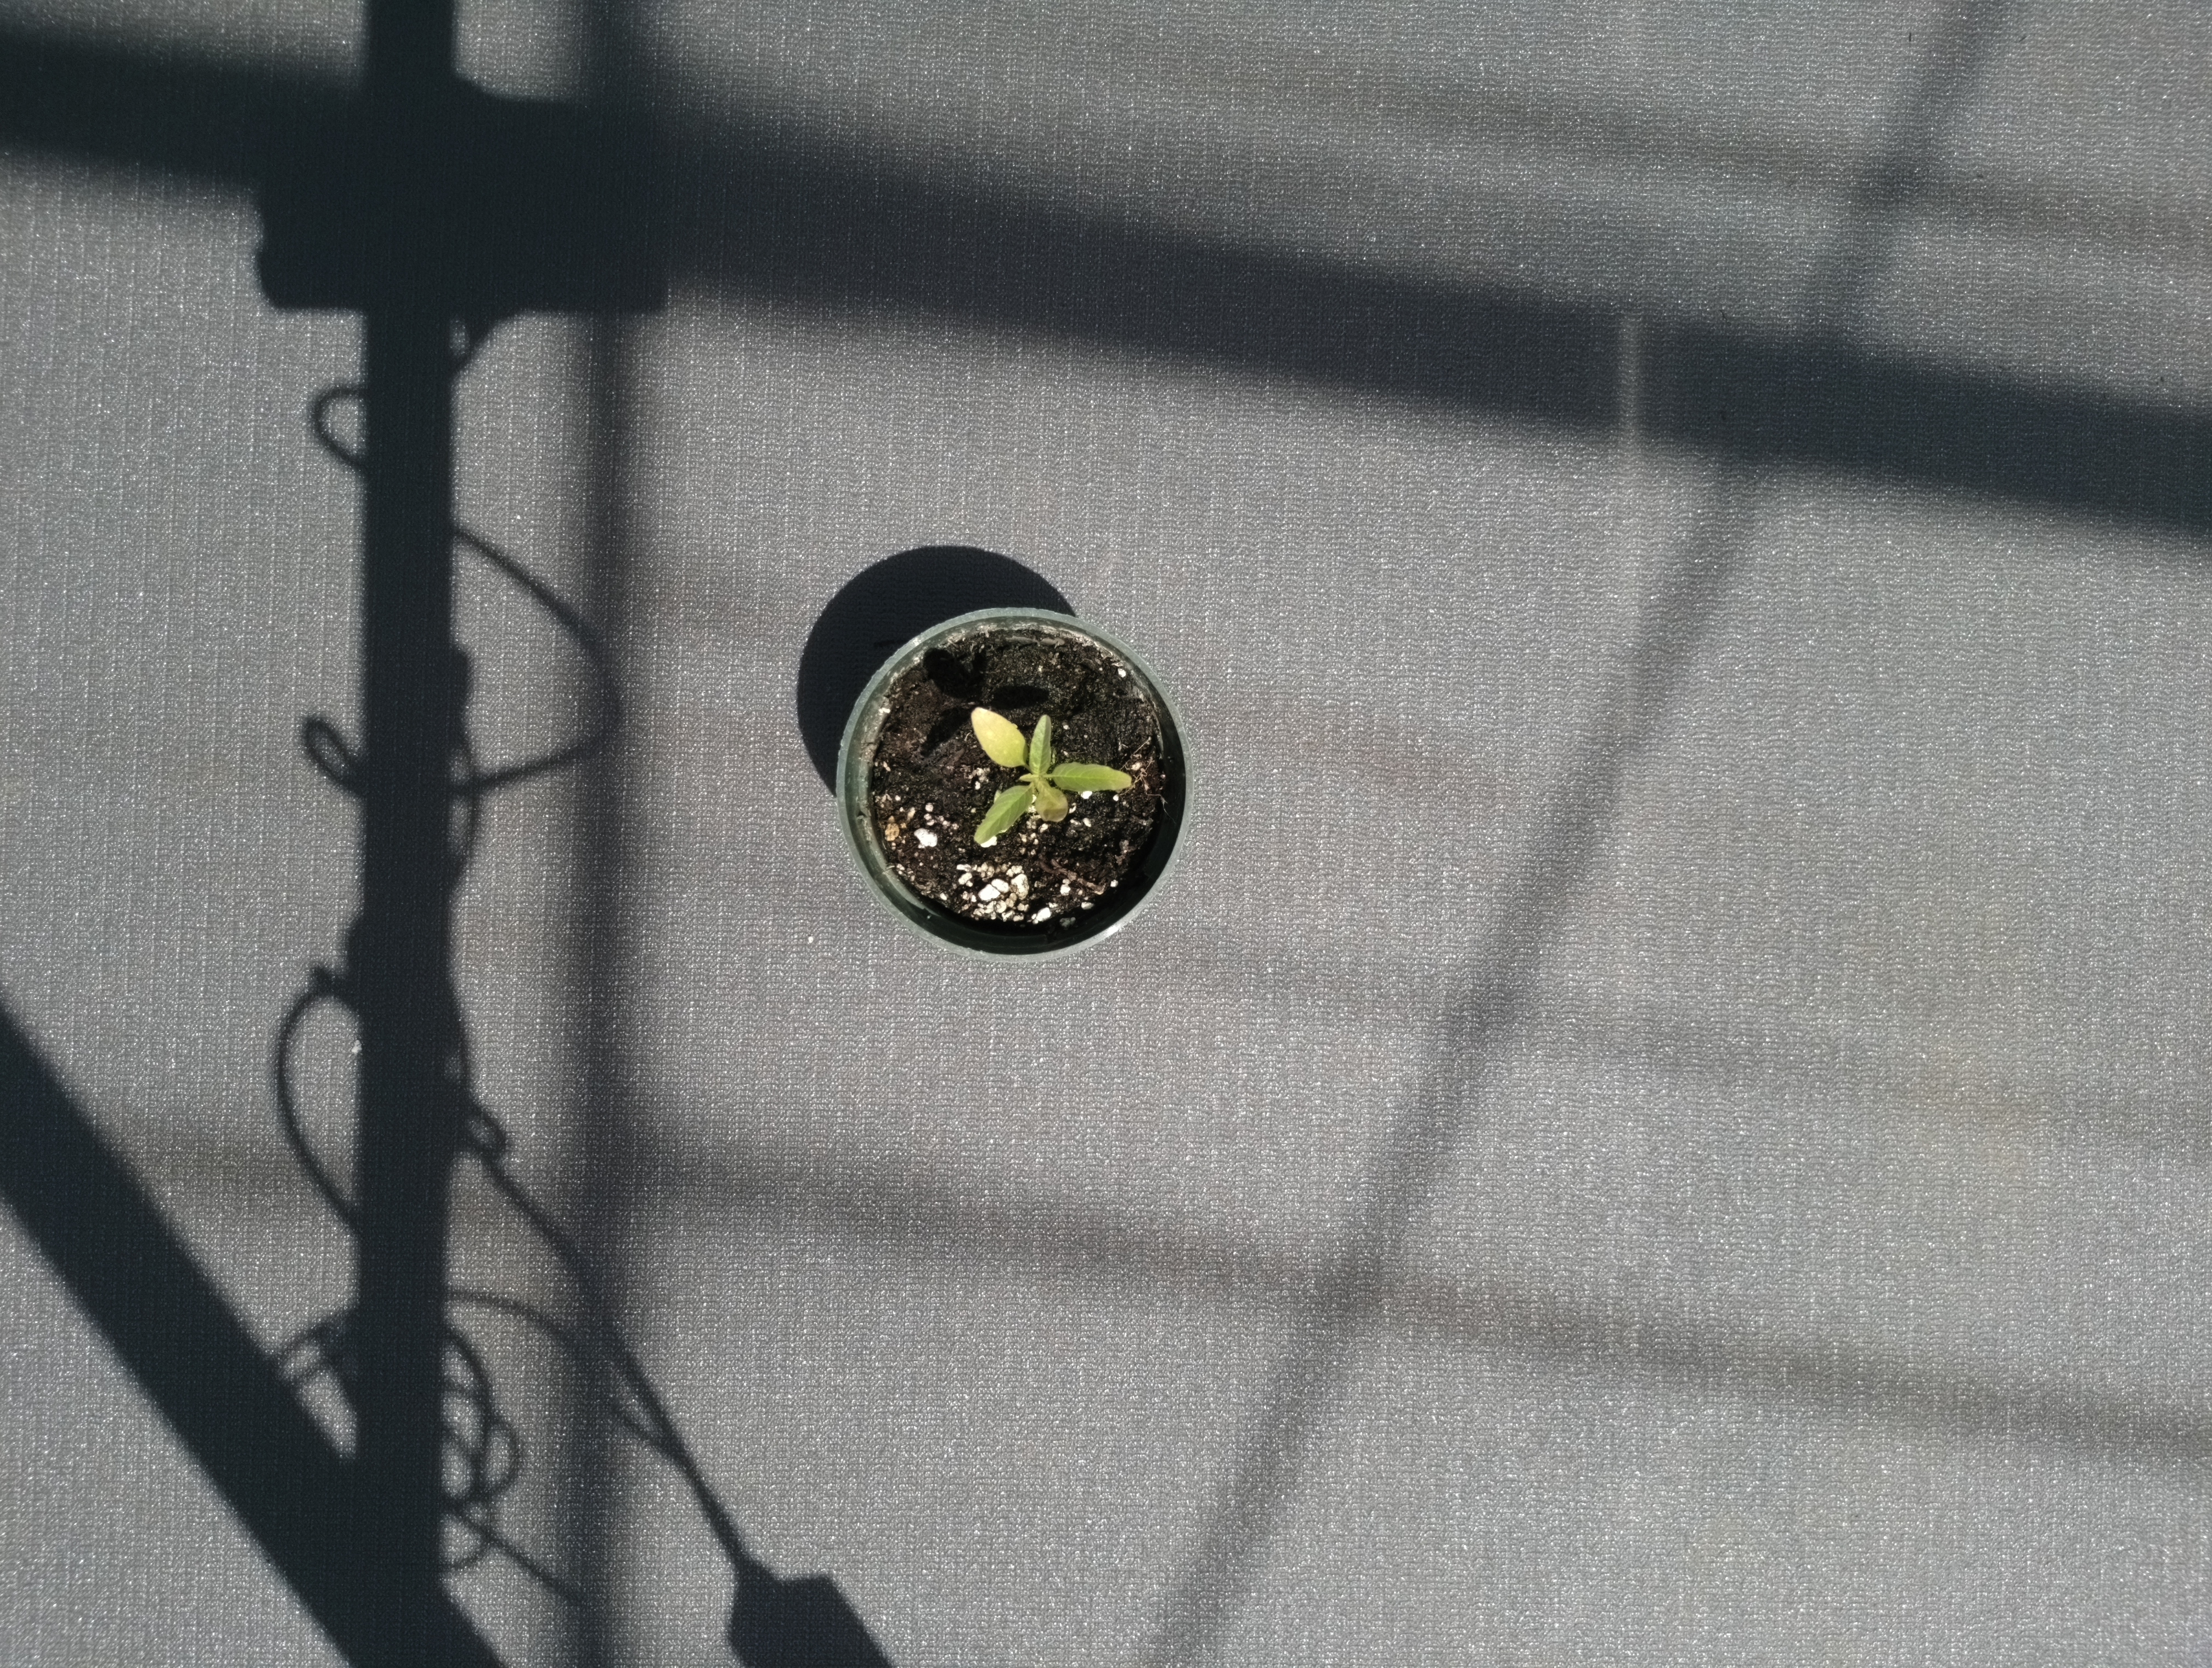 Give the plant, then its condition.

waterhemp, chlorosis only
